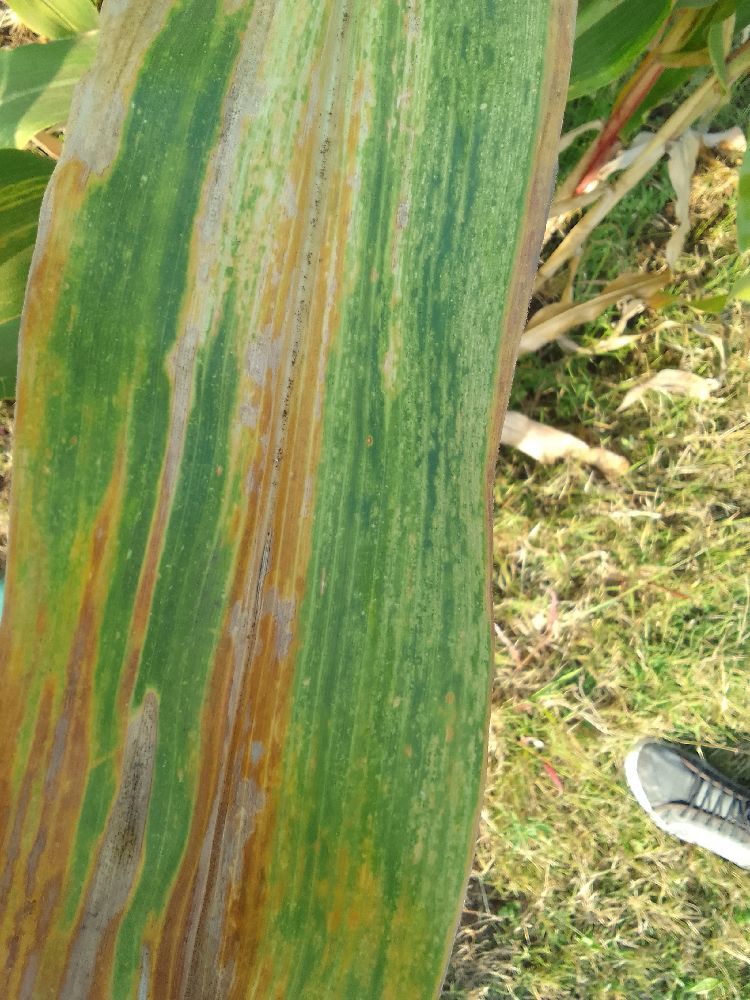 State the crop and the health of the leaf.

maize, maize lethal necrosis
